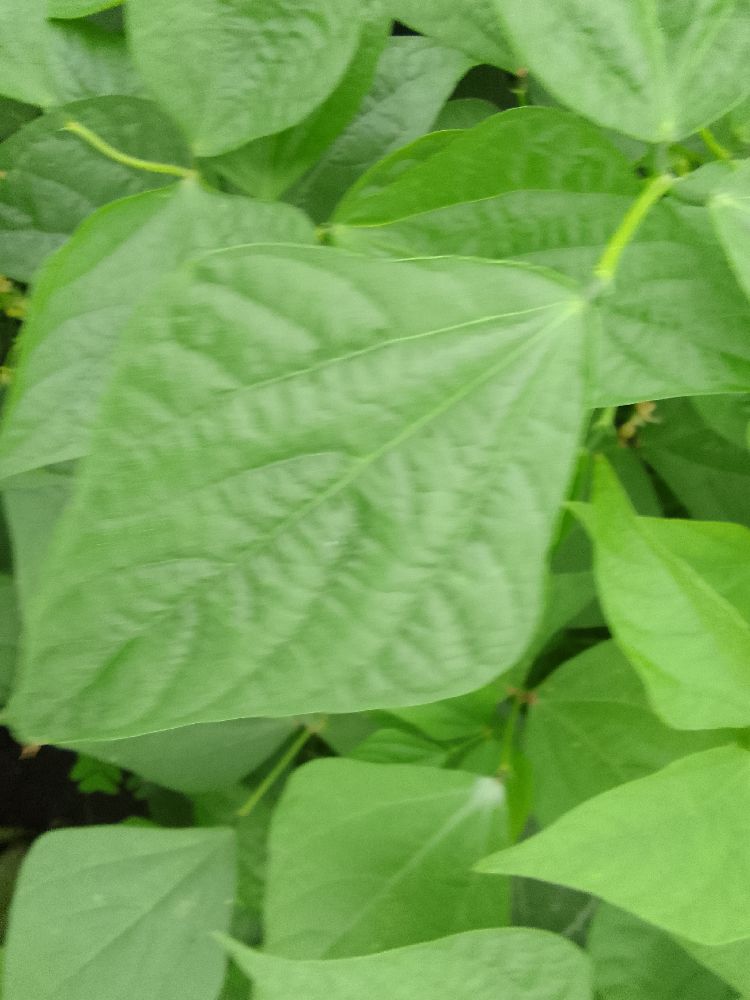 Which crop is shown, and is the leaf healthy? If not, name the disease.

common bean, healthy
